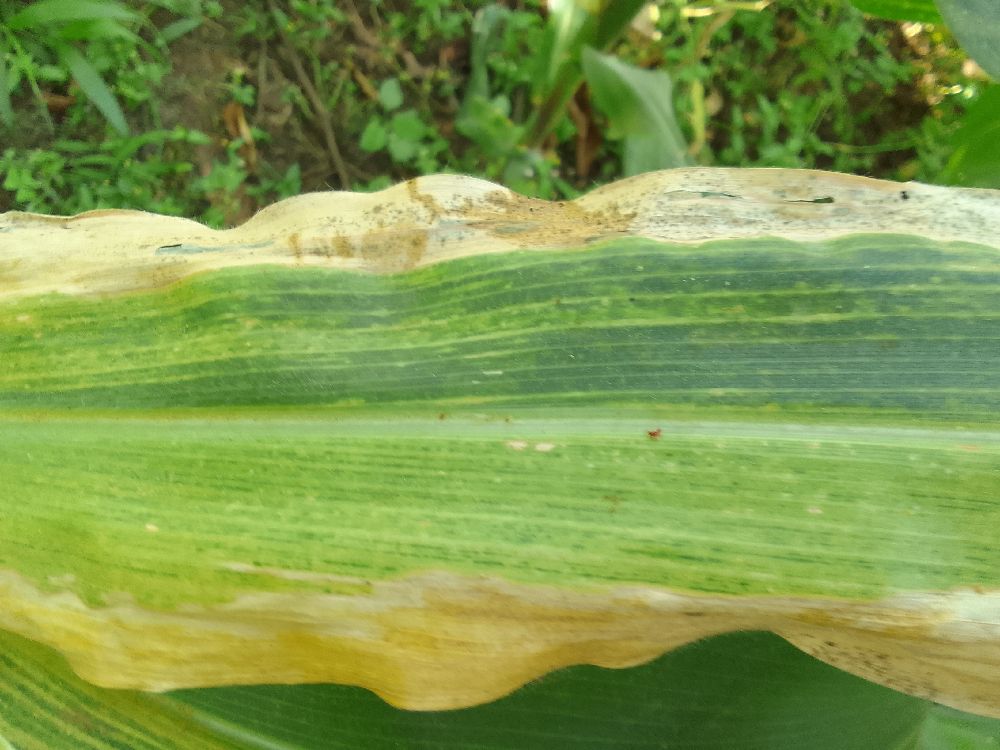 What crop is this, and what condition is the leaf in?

maize, maize lethal necrosis
